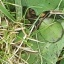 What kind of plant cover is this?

structured weed
